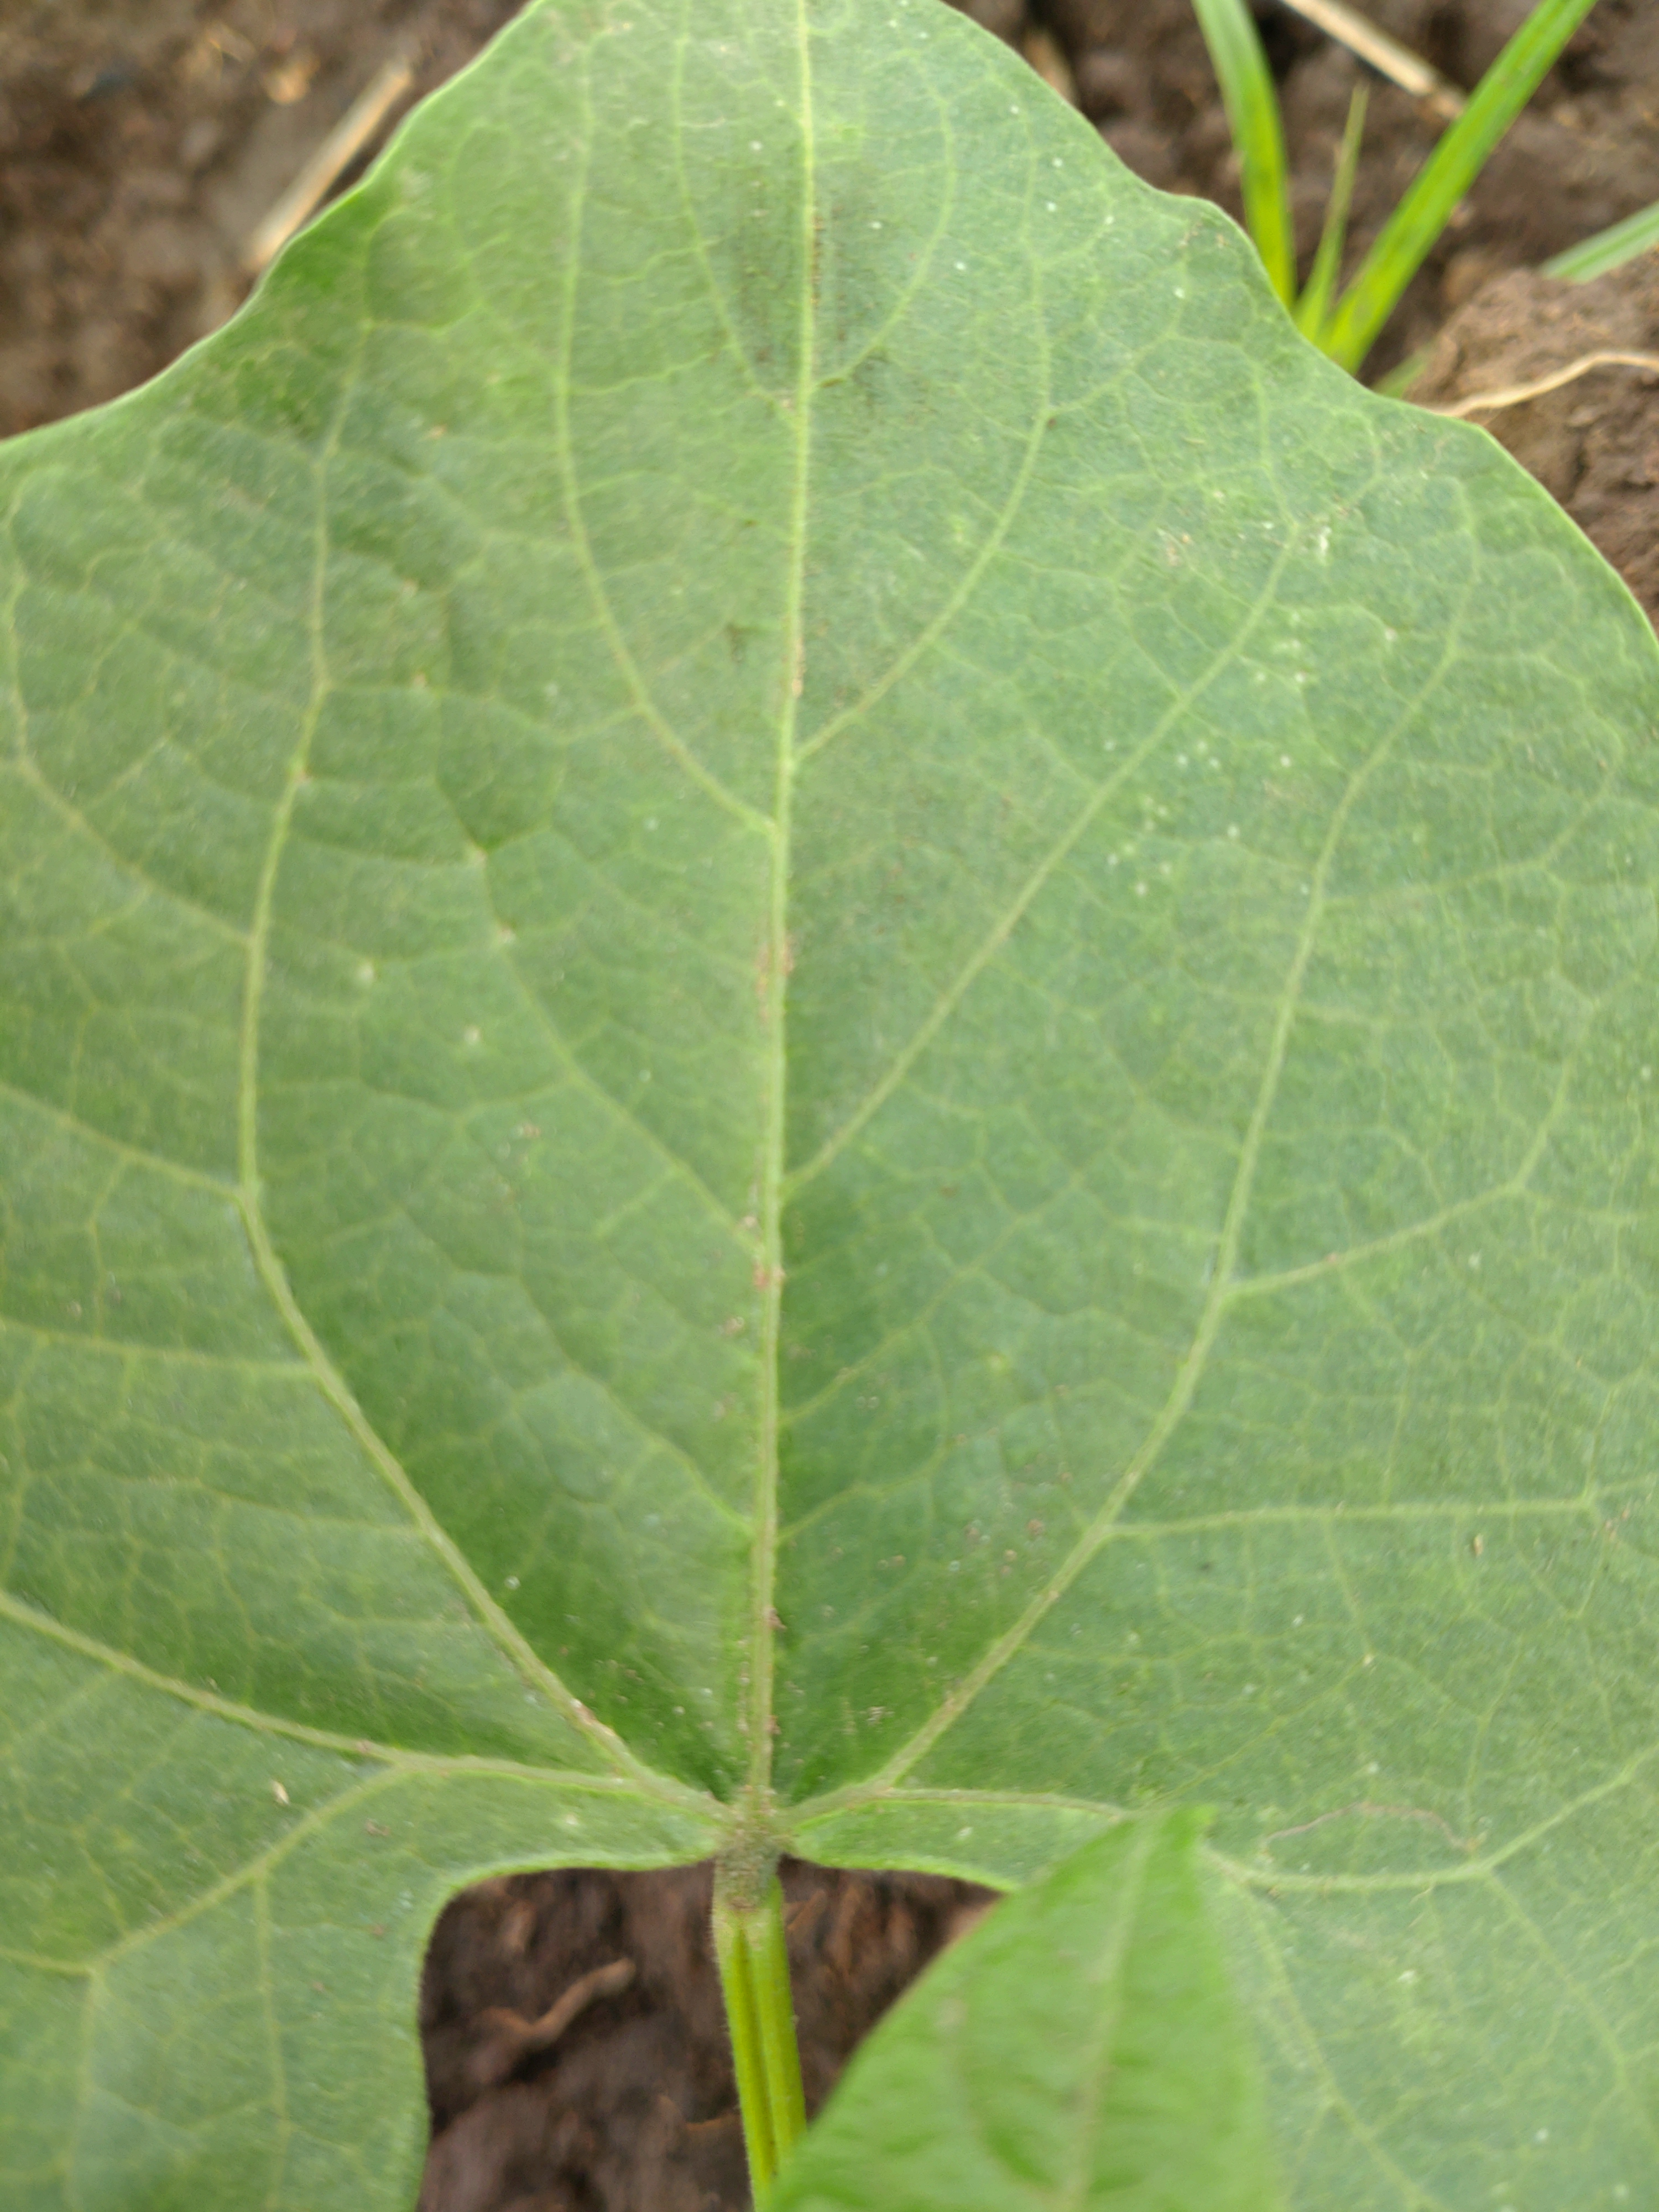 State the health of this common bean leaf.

healthy
